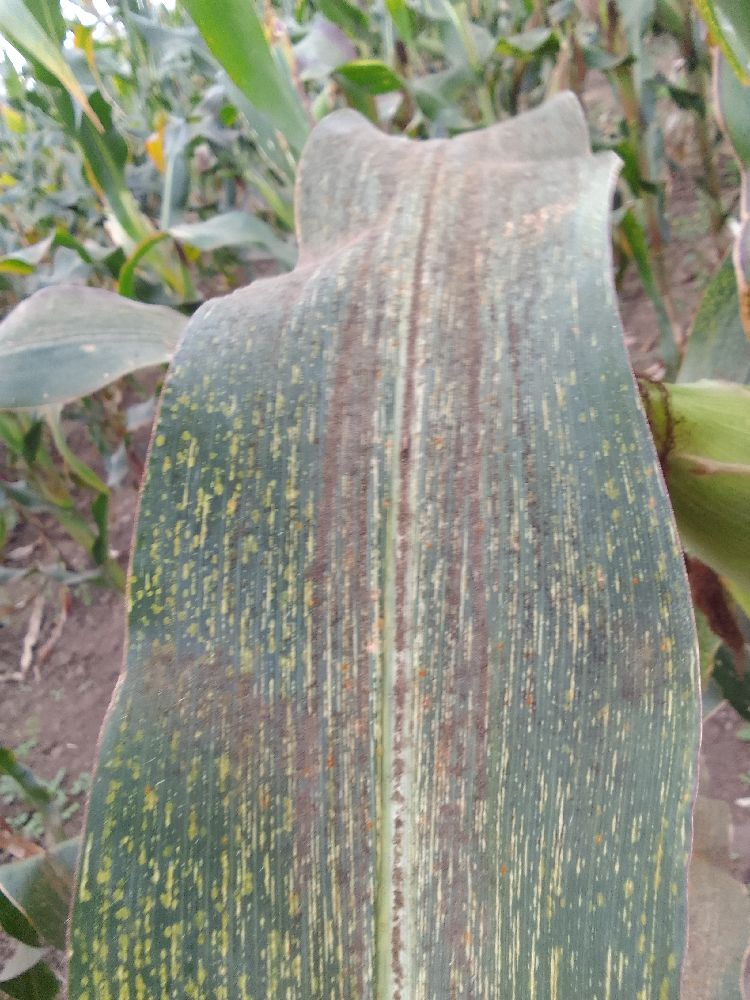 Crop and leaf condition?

maize, maize streak virus
